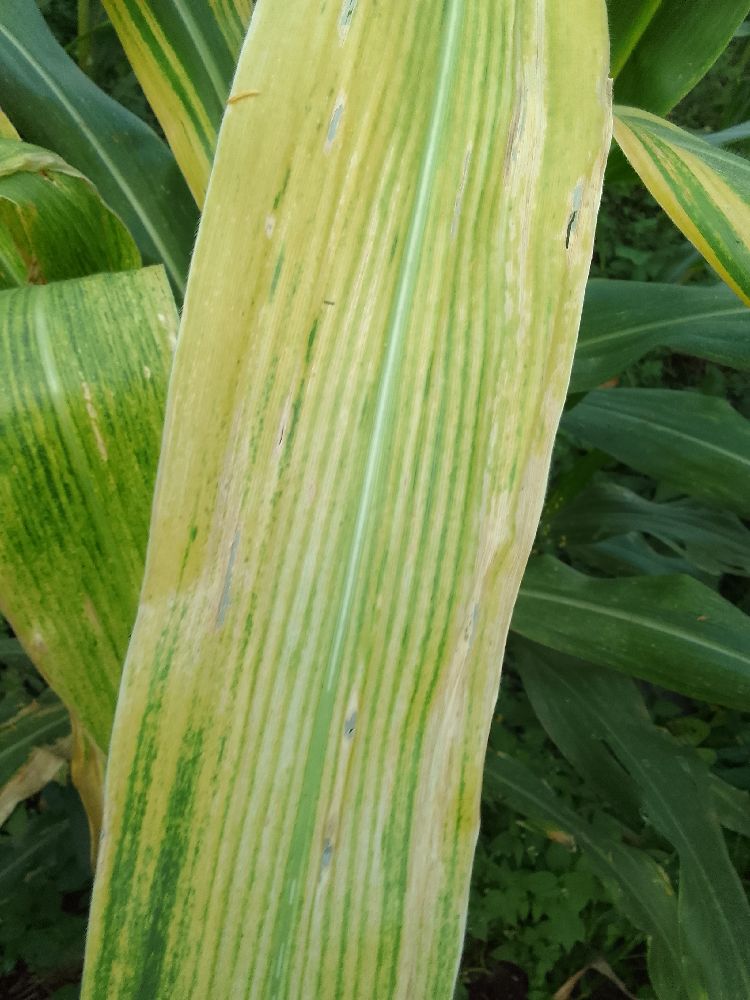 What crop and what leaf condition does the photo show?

maize, maize lethal necrosis
